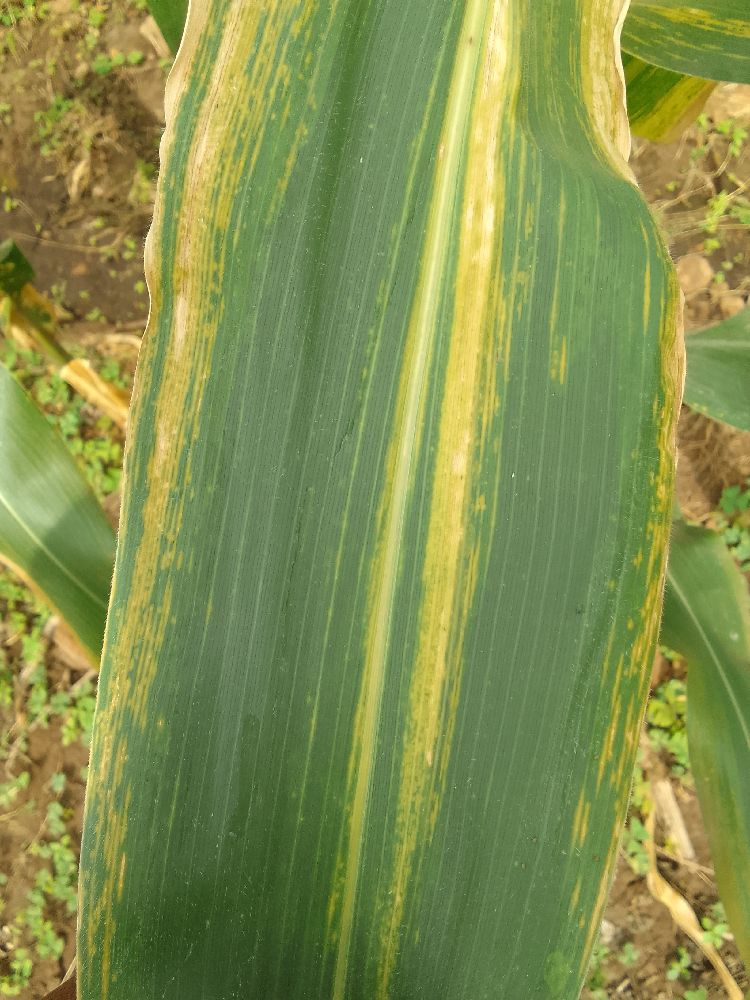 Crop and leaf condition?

maize, maize lethal necrosis
